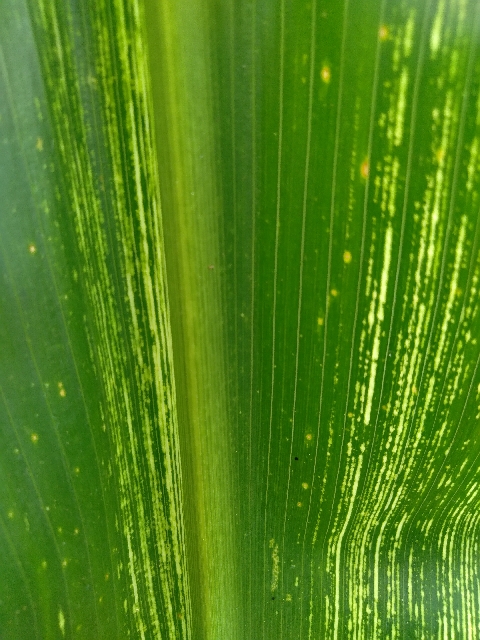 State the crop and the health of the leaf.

maize, maize streak virus
